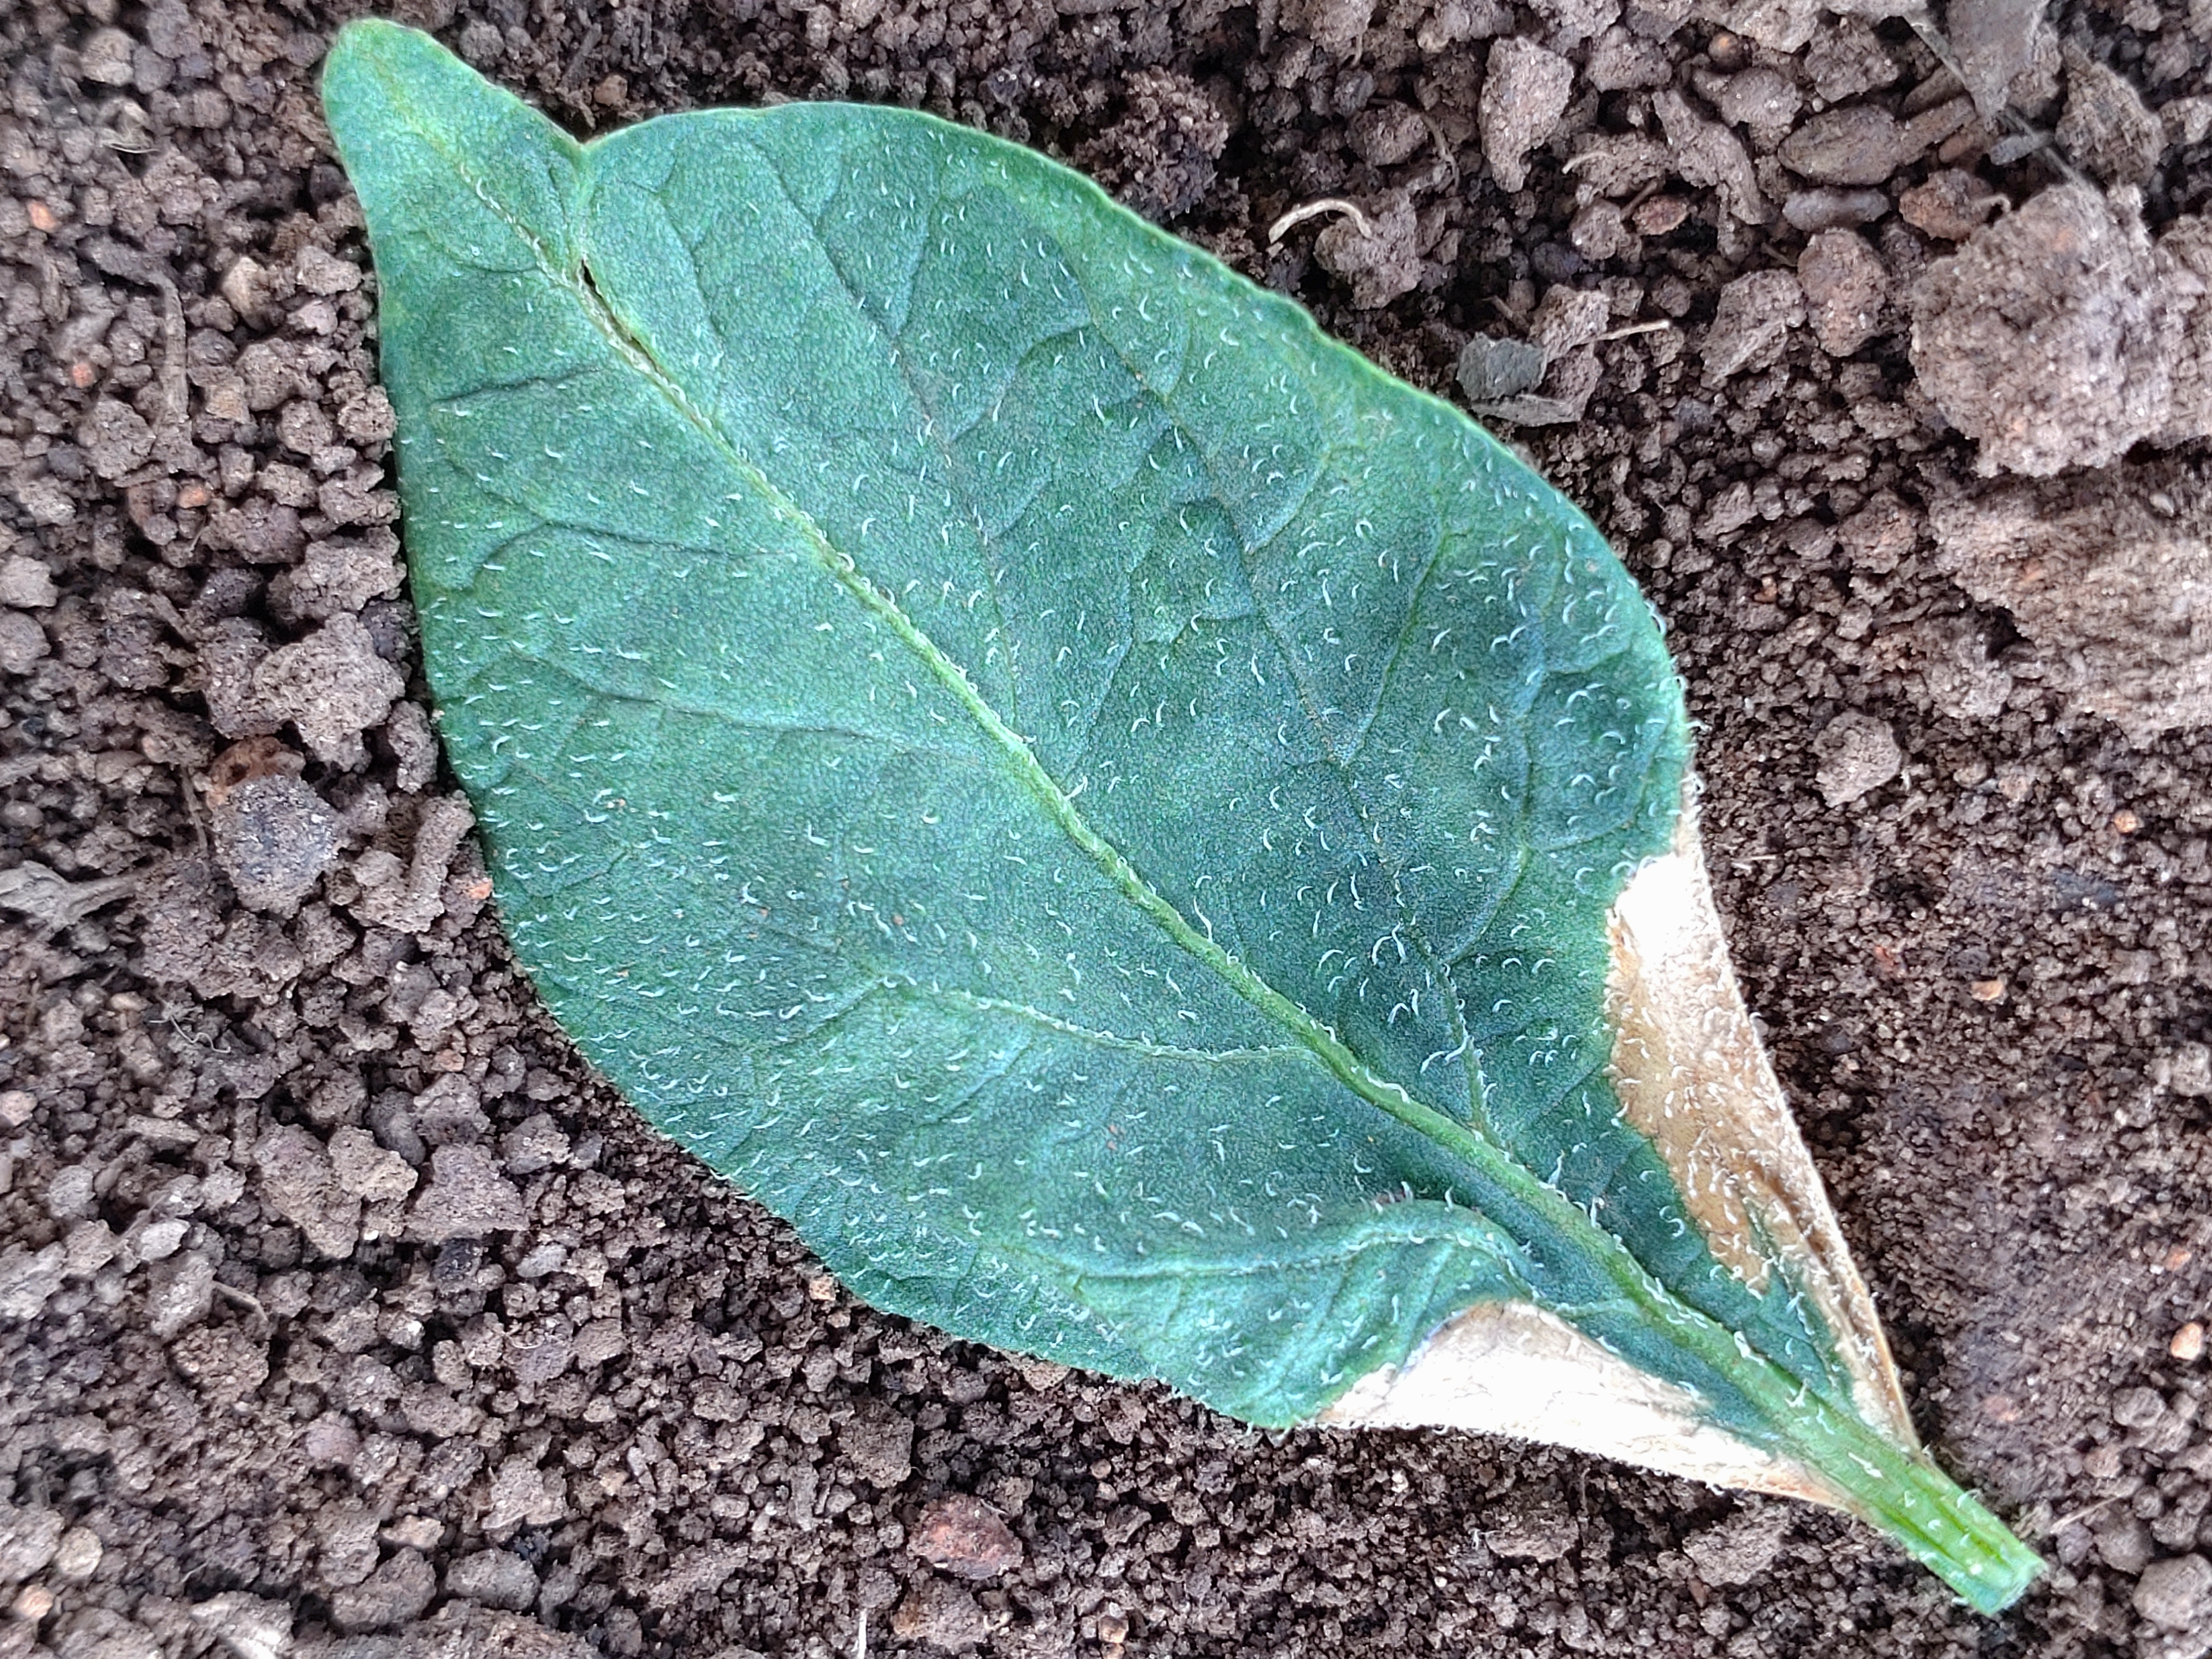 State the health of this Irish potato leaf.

early blight
